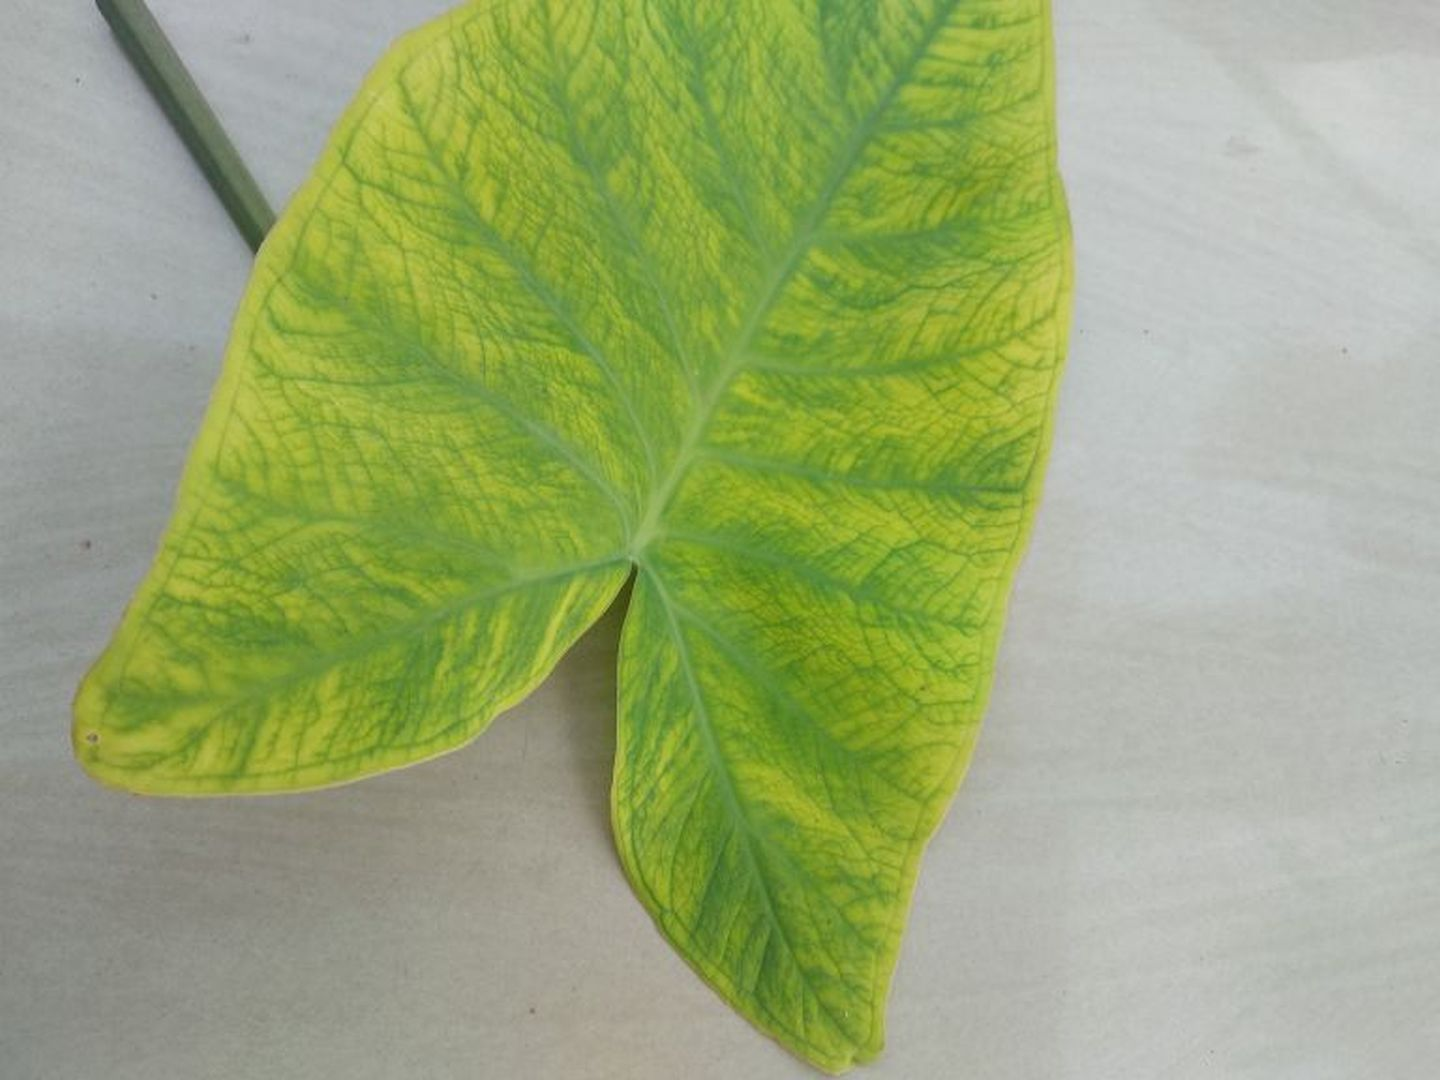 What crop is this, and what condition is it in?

taro, mosaic
